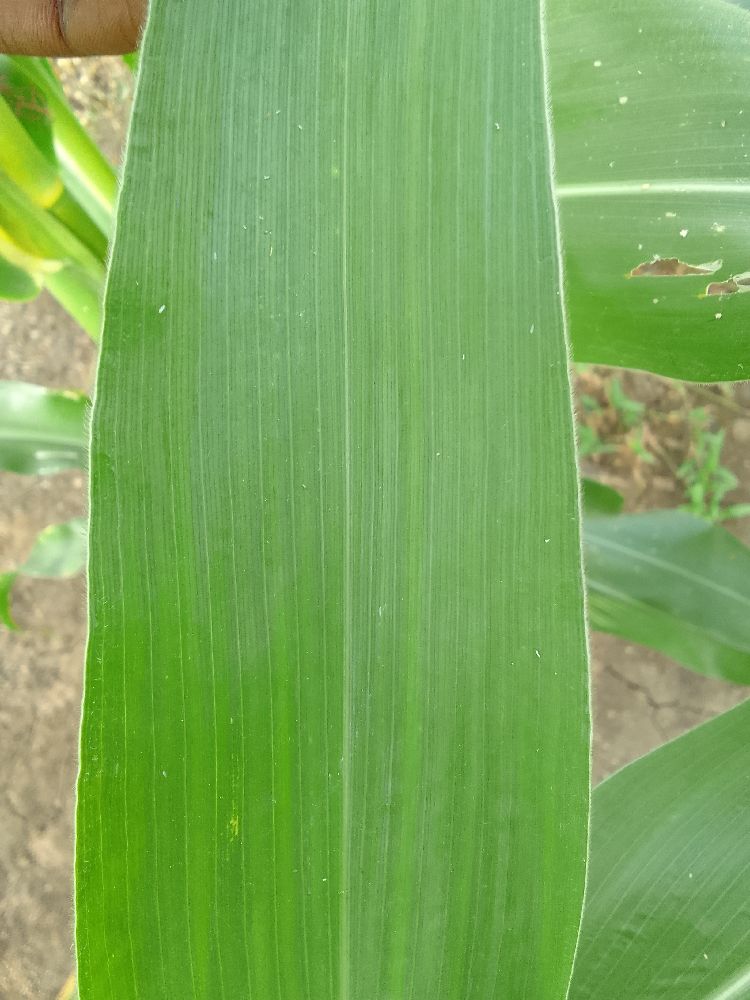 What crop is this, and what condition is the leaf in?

maize, healthy
